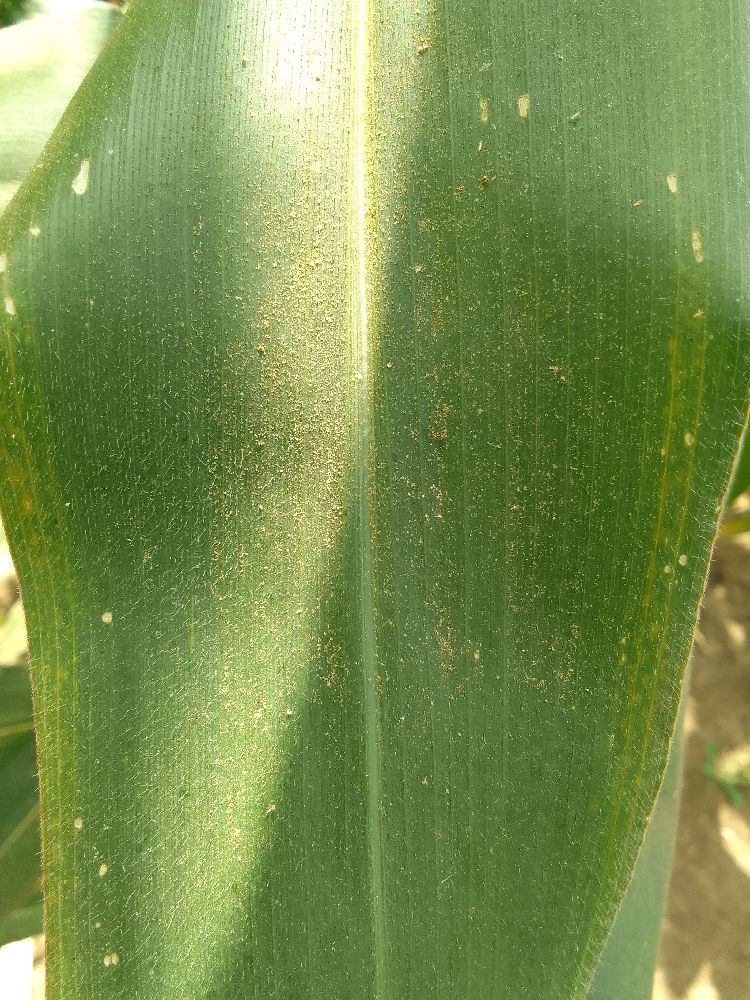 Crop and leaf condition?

maize, healthy
